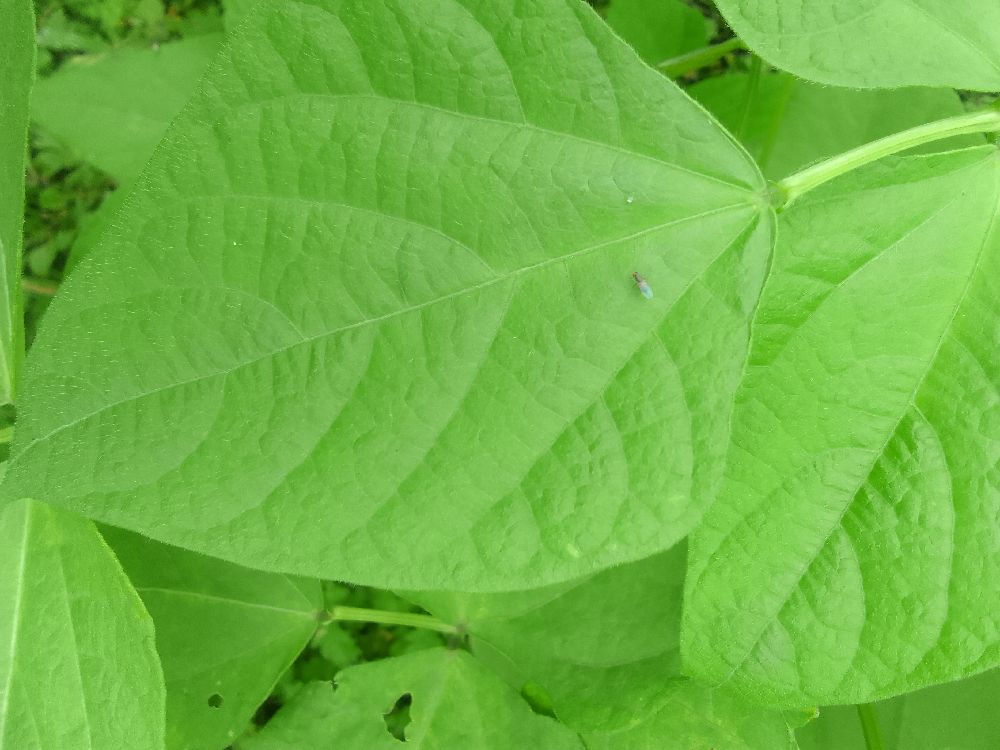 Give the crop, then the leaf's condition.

common bean, healthy
